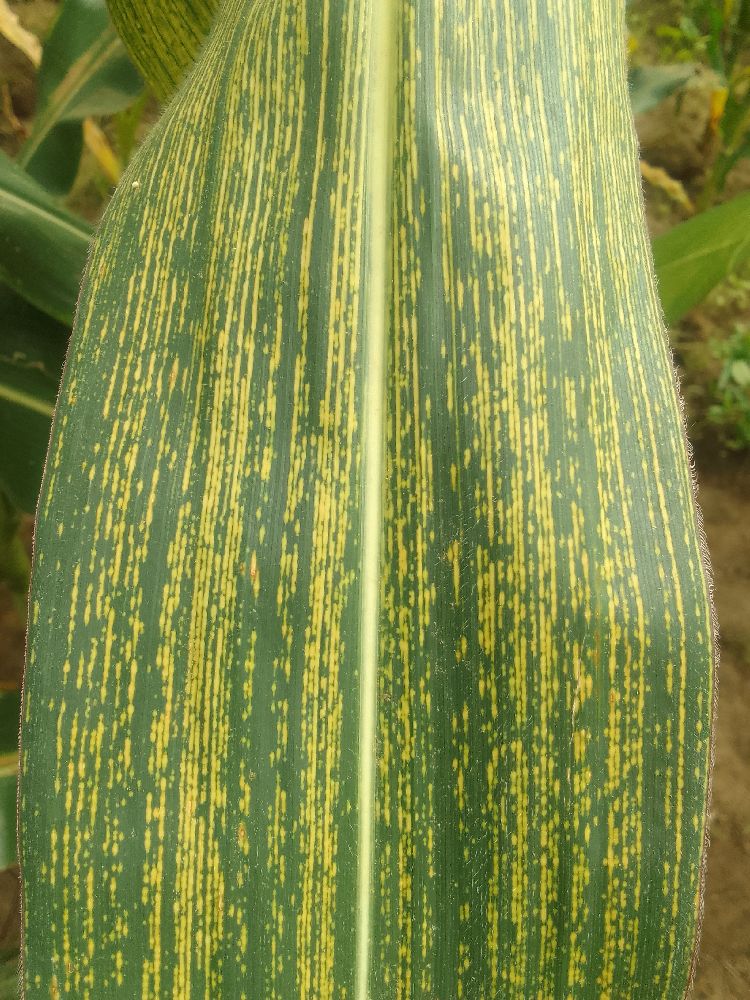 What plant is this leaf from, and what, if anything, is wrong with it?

maize, maize streak virus
